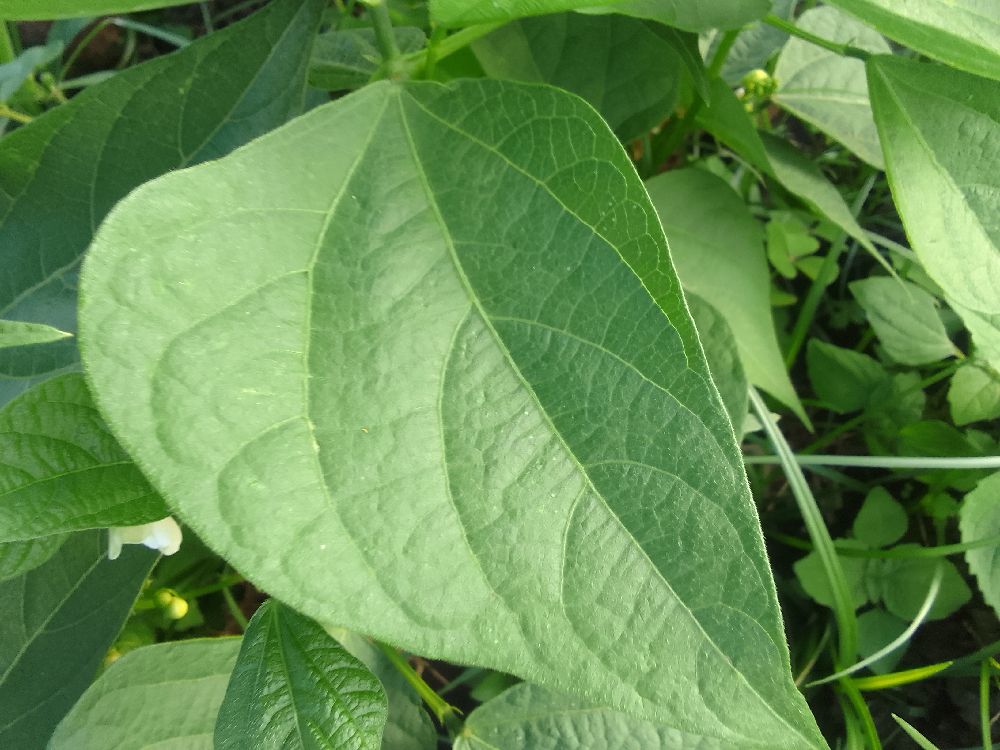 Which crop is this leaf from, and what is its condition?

common bean, healthy
